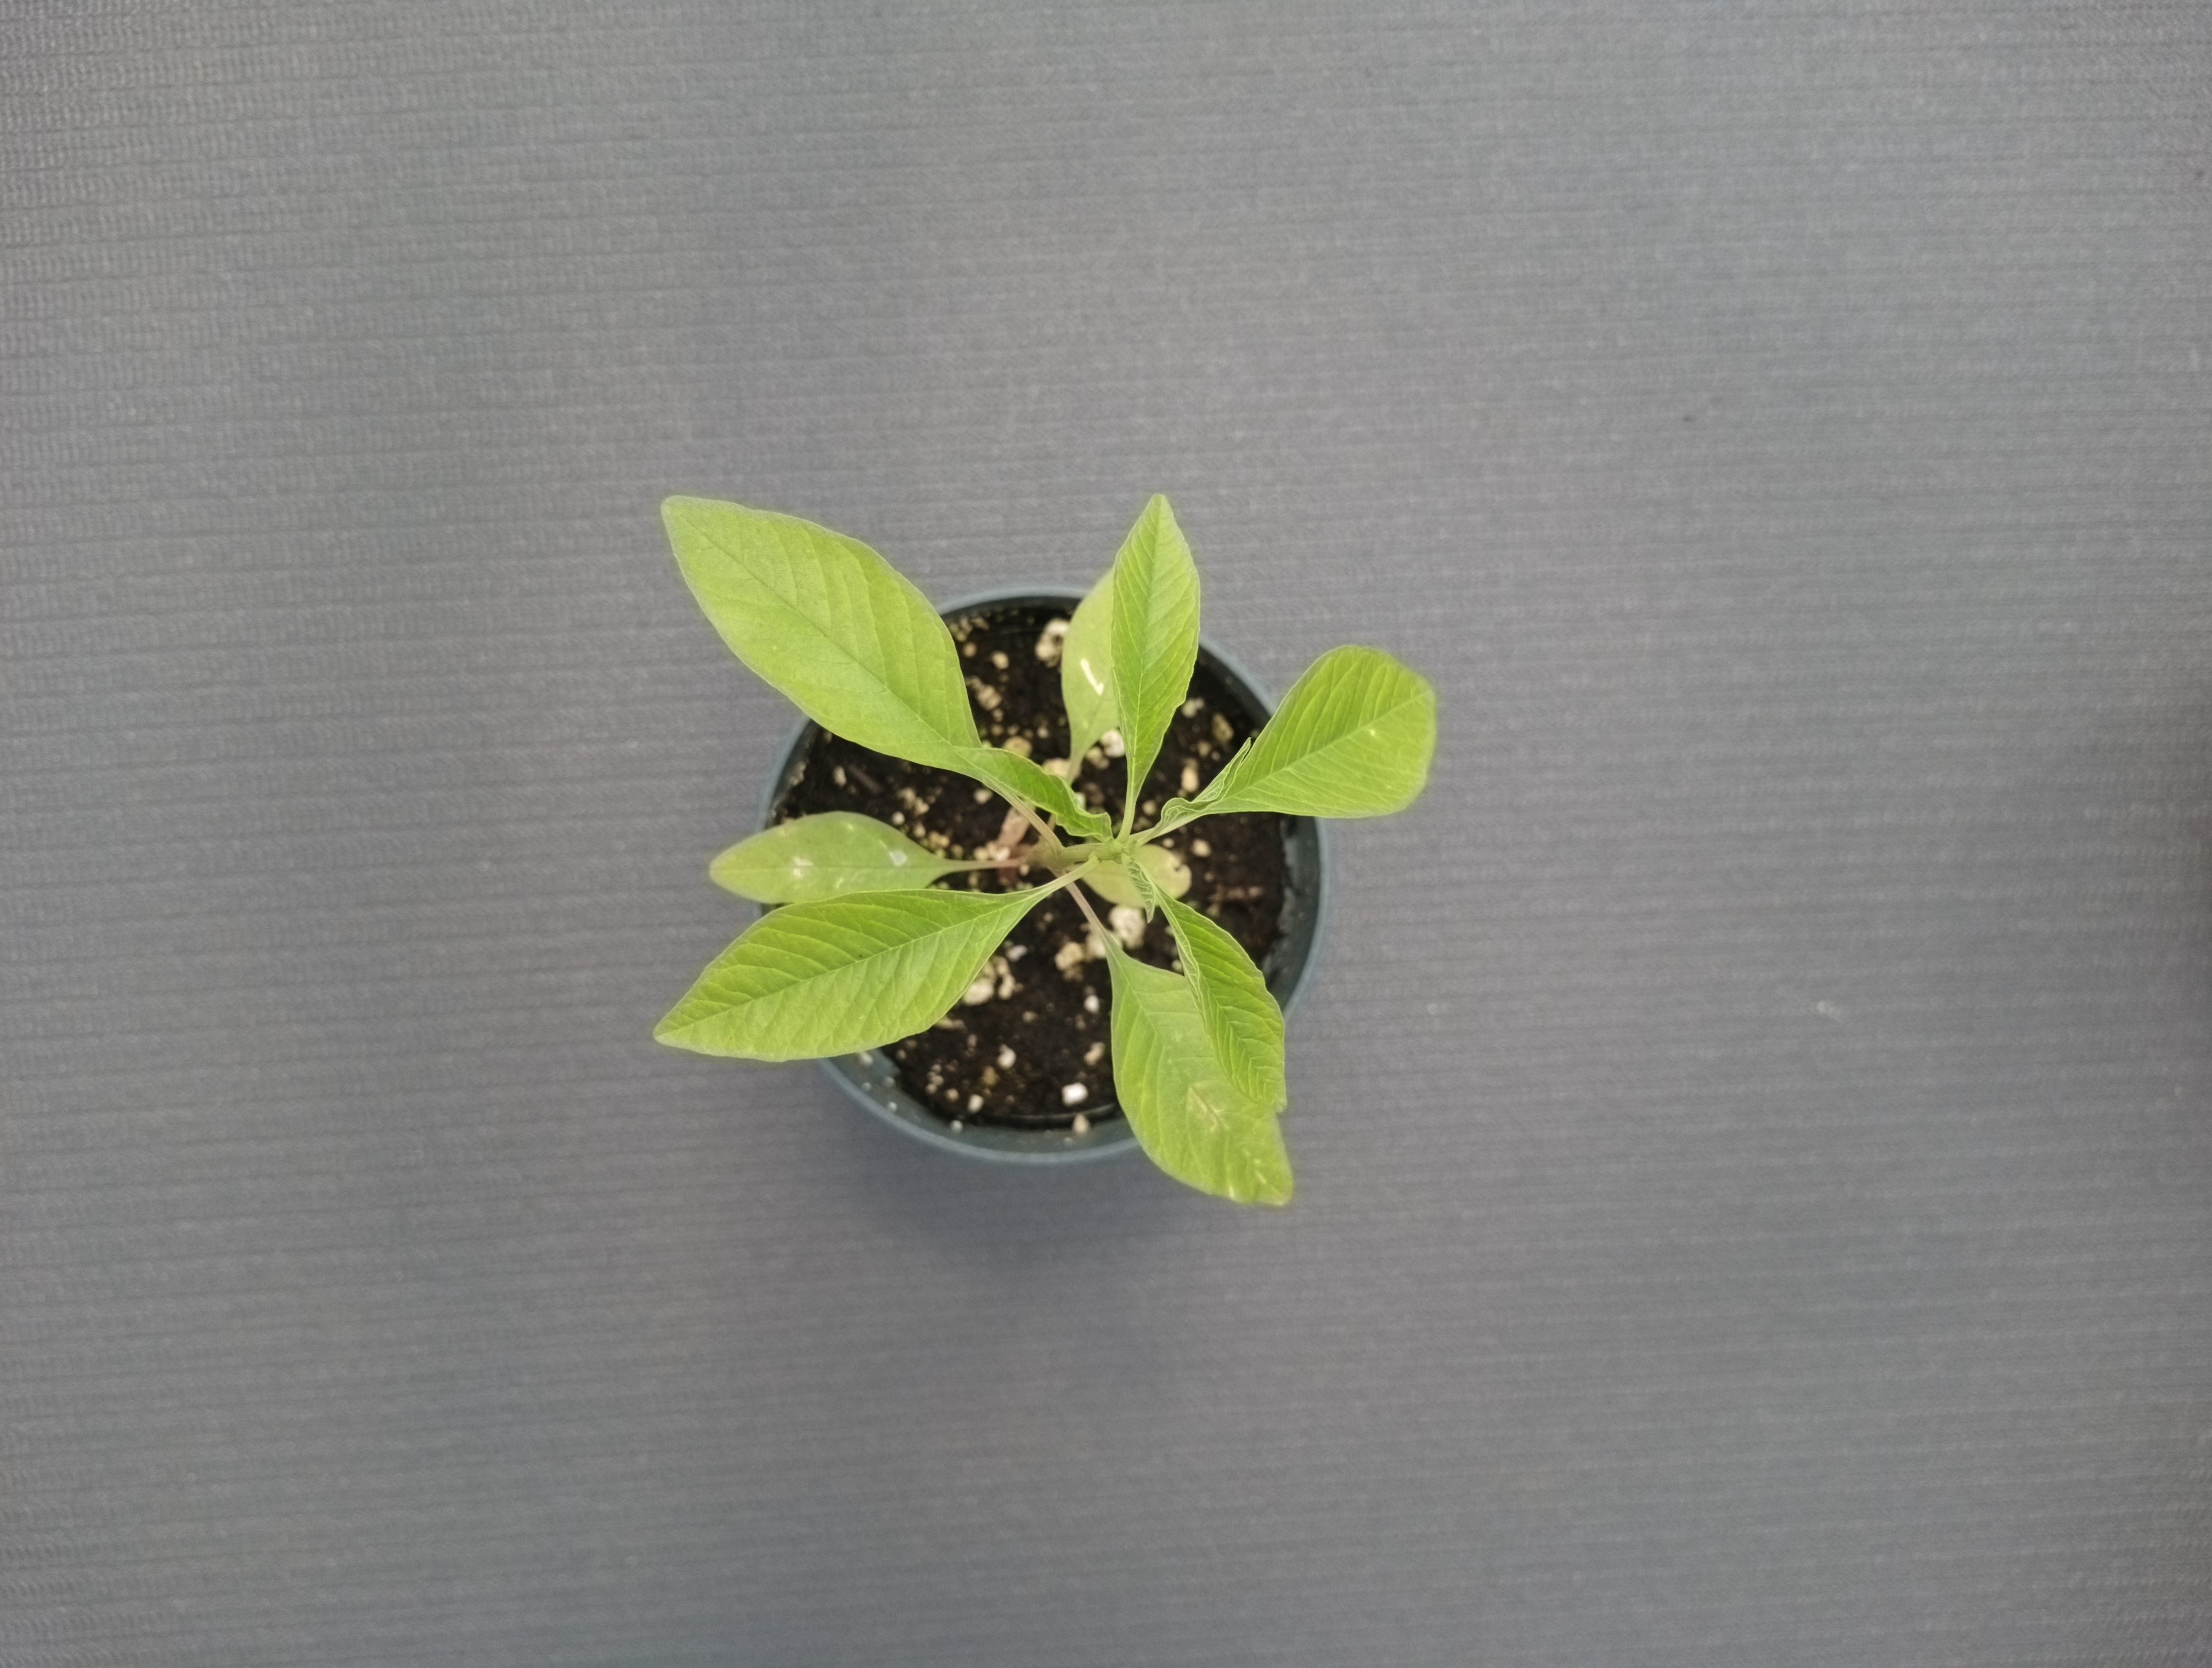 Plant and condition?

waterhemp, healthy untreated
